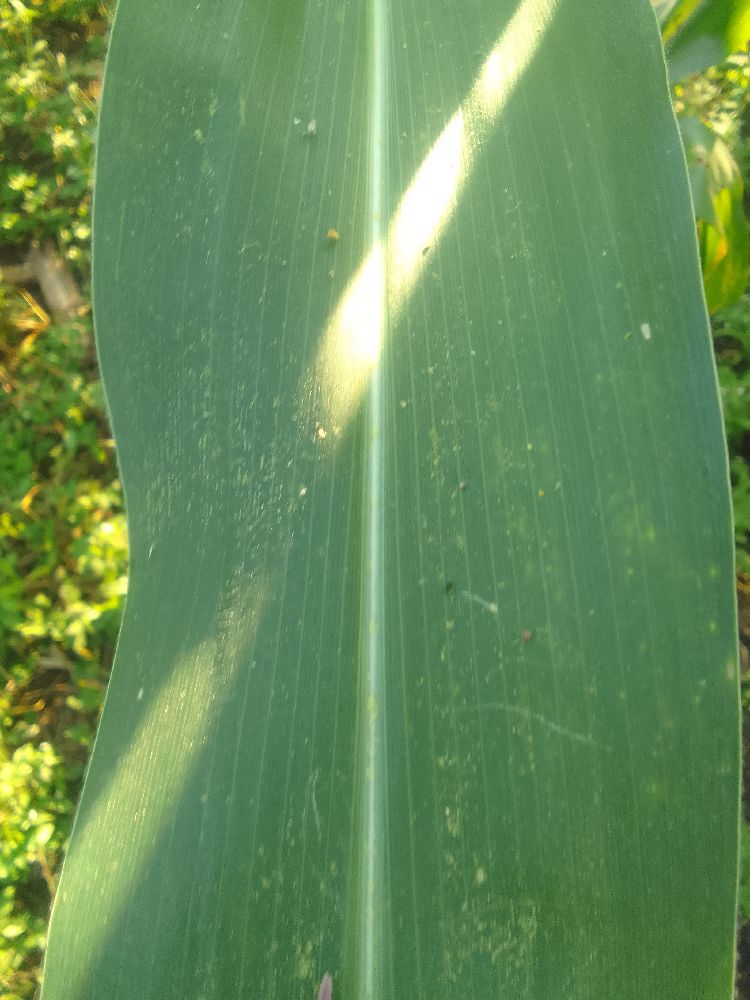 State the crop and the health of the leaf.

maize, healthy
